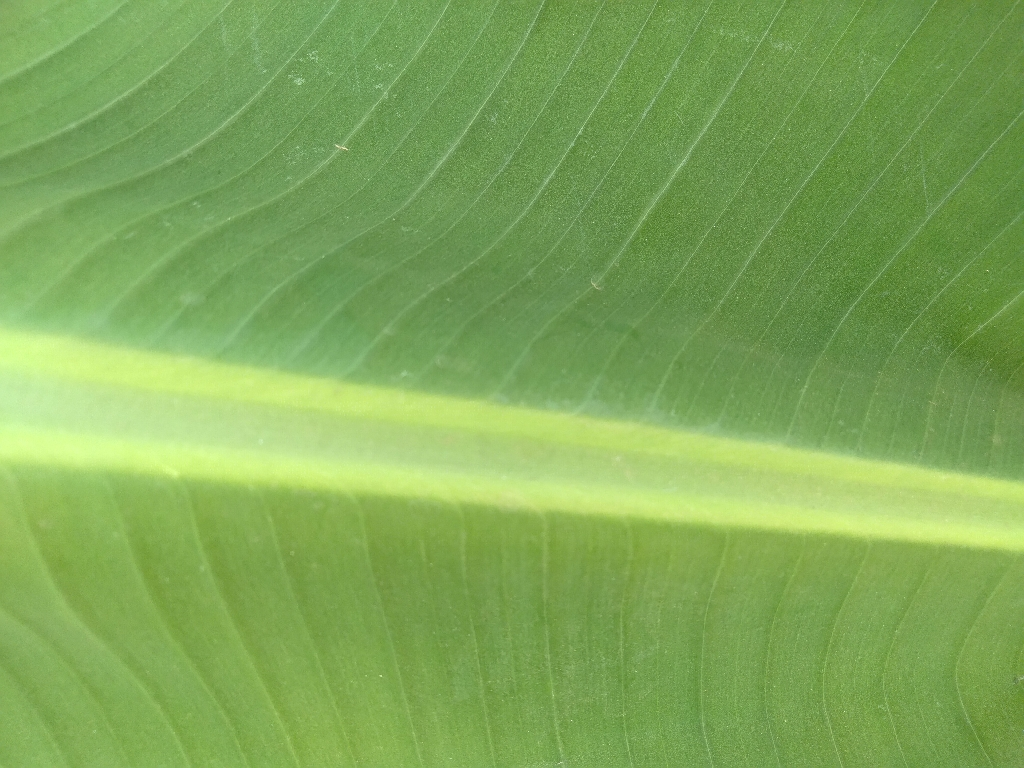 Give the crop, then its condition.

banana, healthy
